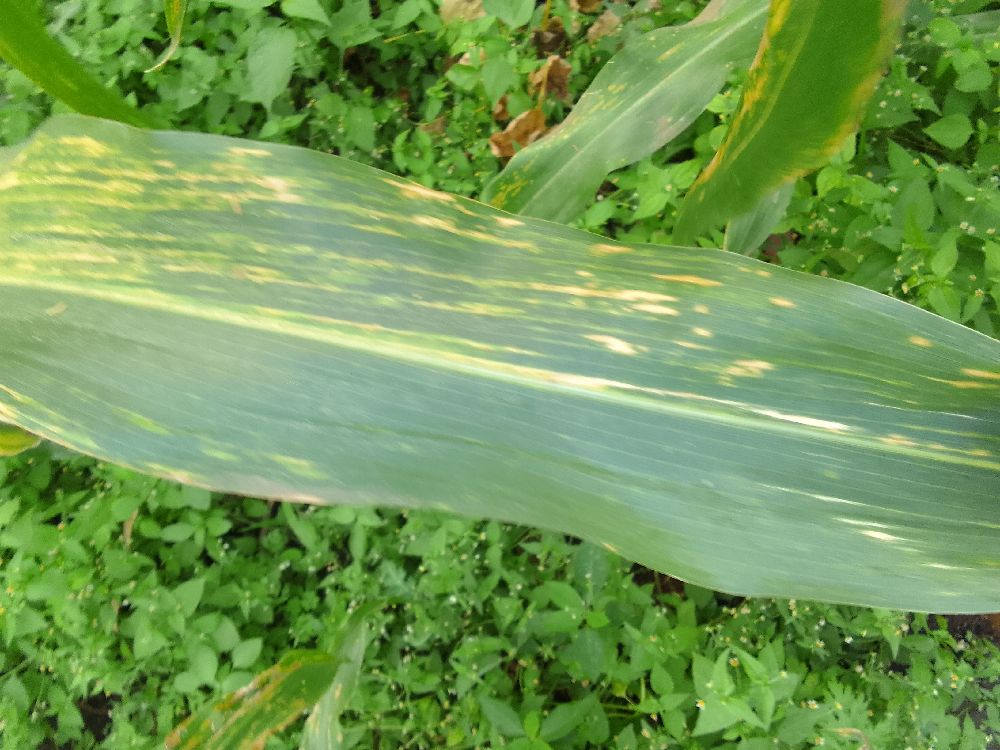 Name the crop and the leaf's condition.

maize, maize lethal necrosis
